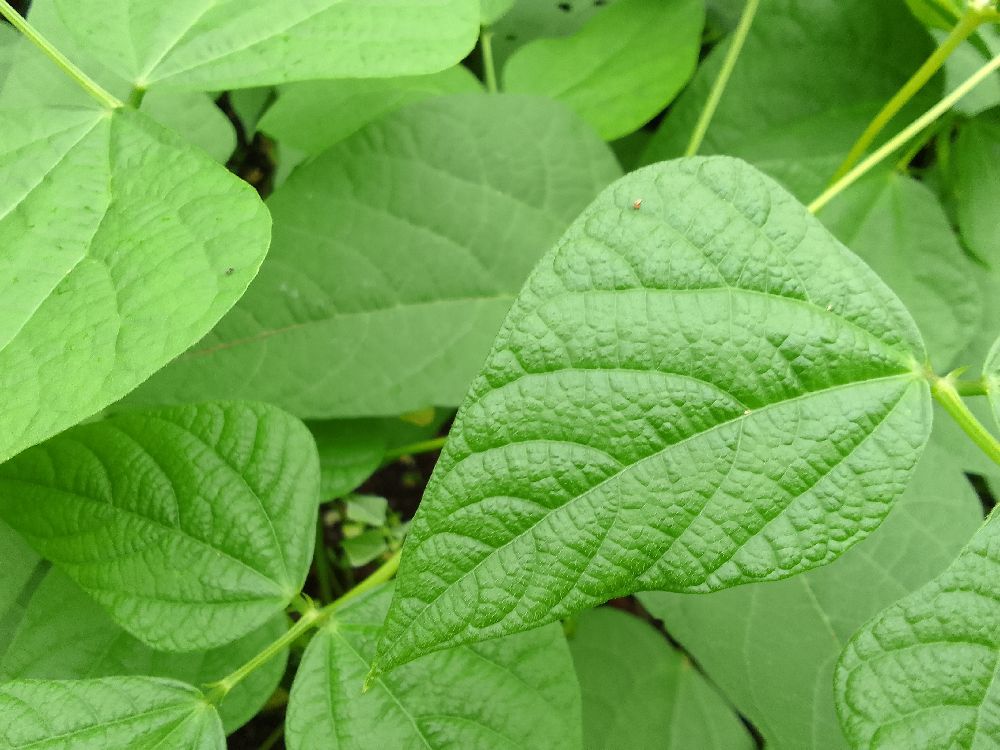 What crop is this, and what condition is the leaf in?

common bean, healthy
